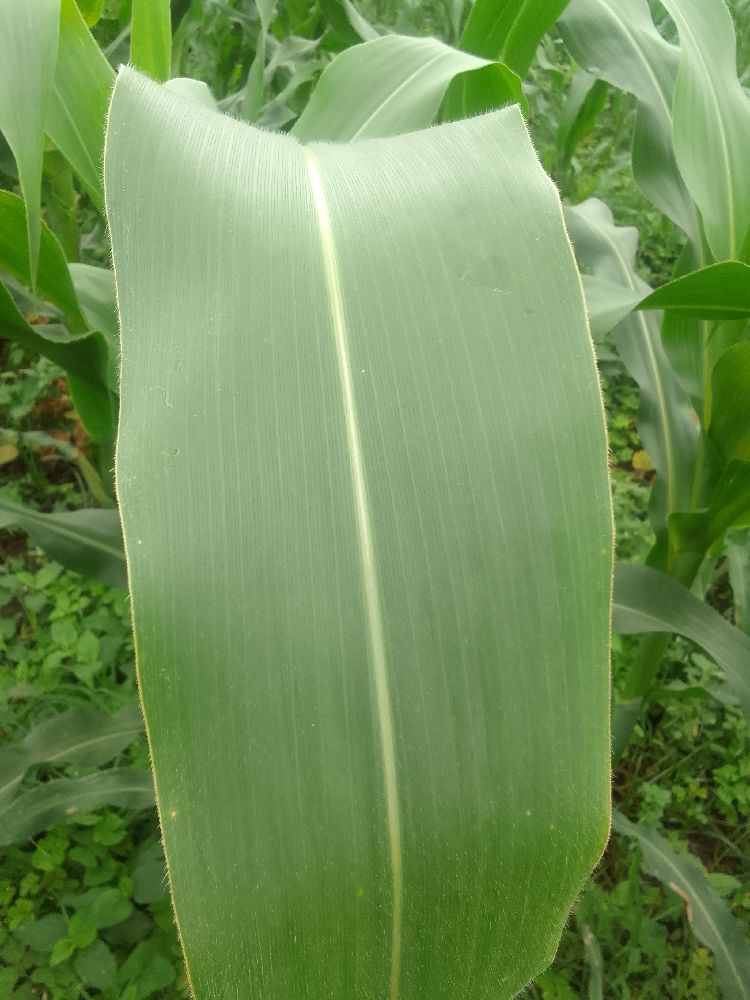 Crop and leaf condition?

maize, healthy
